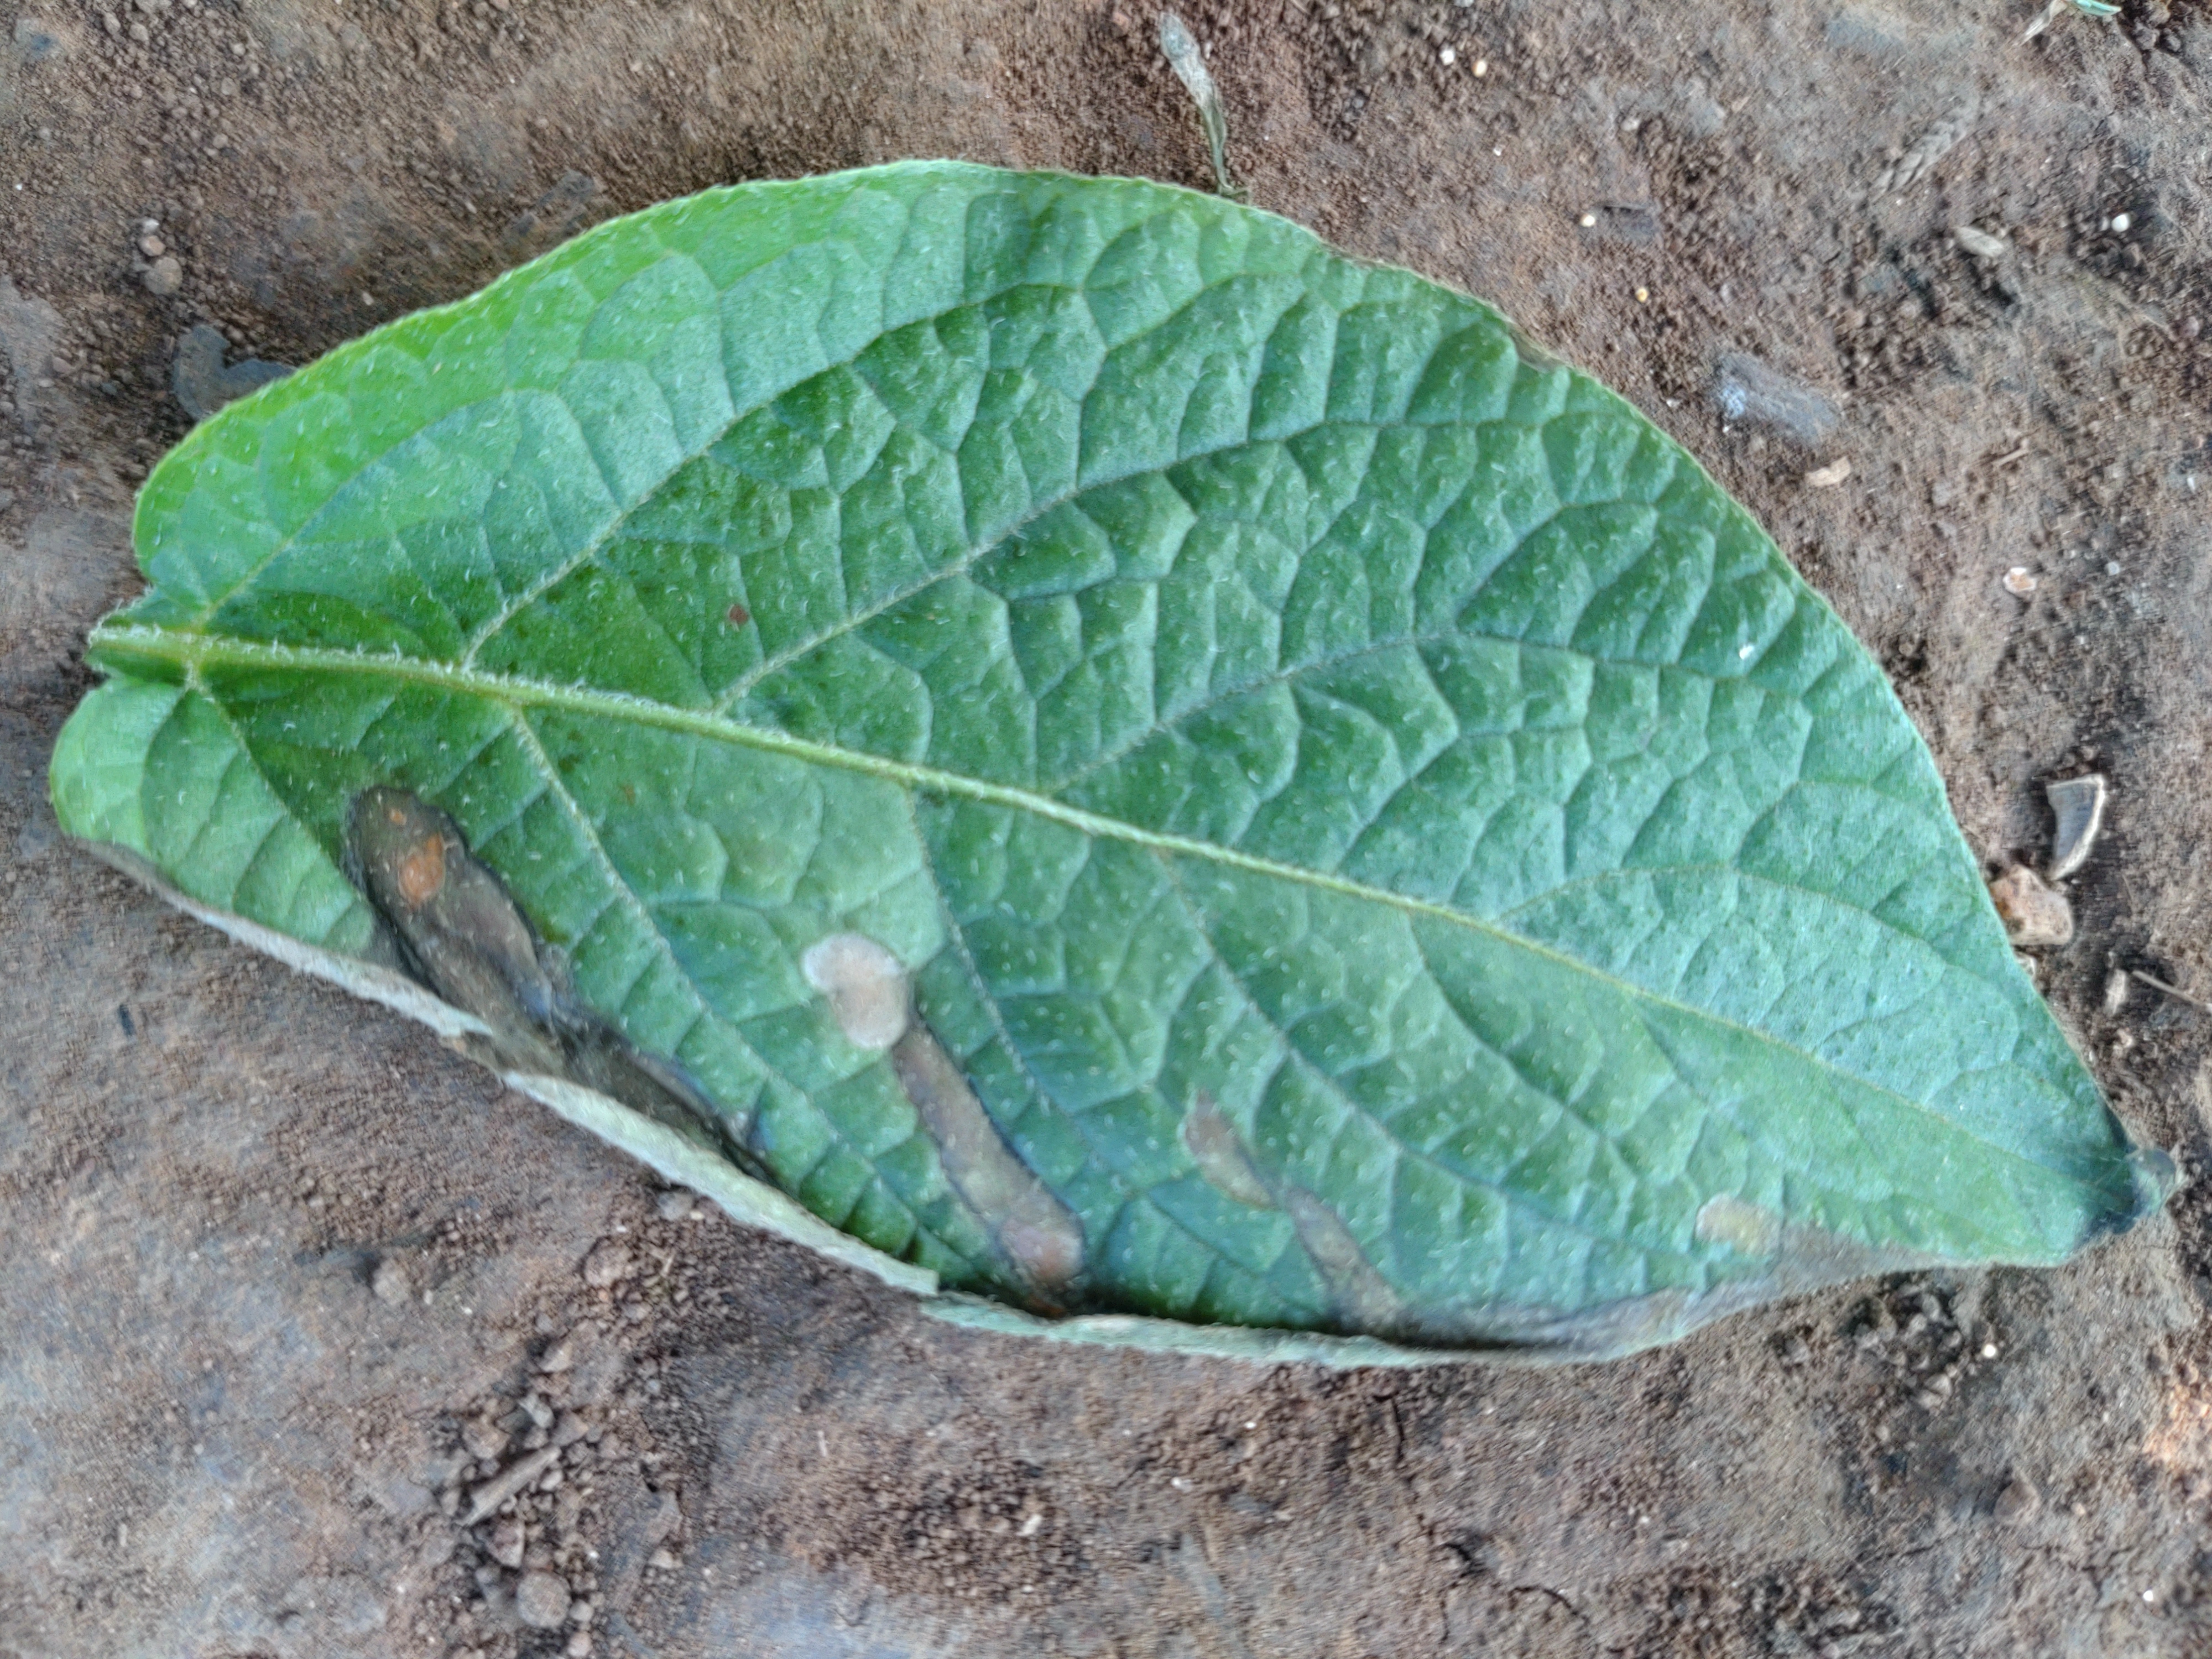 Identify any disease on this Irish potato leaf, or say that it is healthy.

early blight
